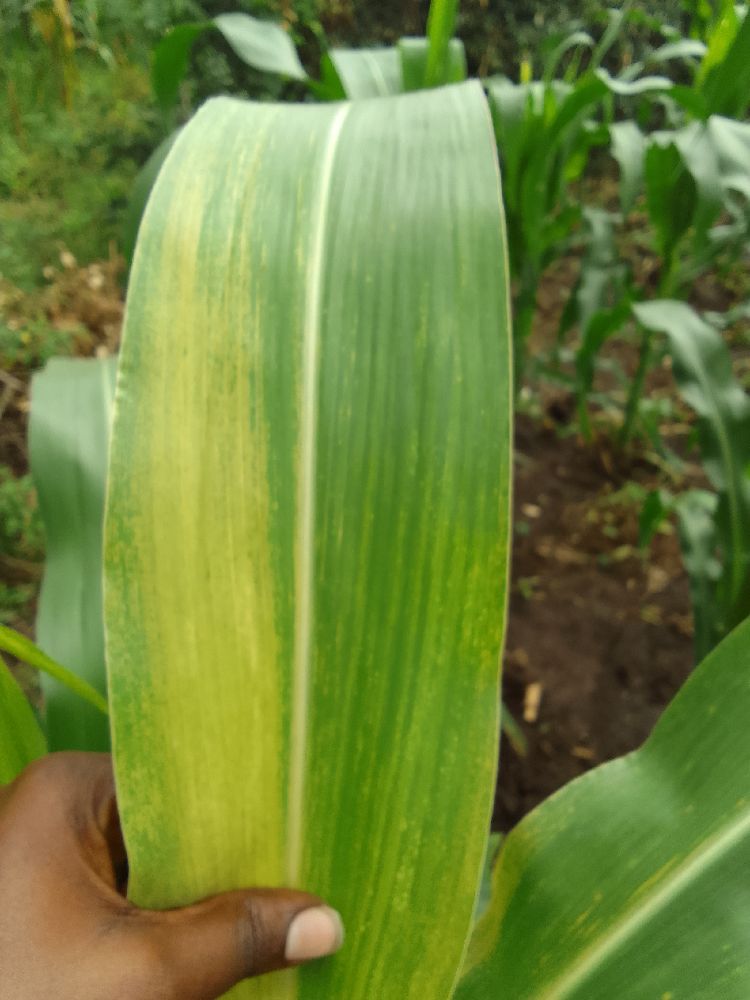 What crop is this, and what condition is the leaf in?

maize, maize lethal necrosis
